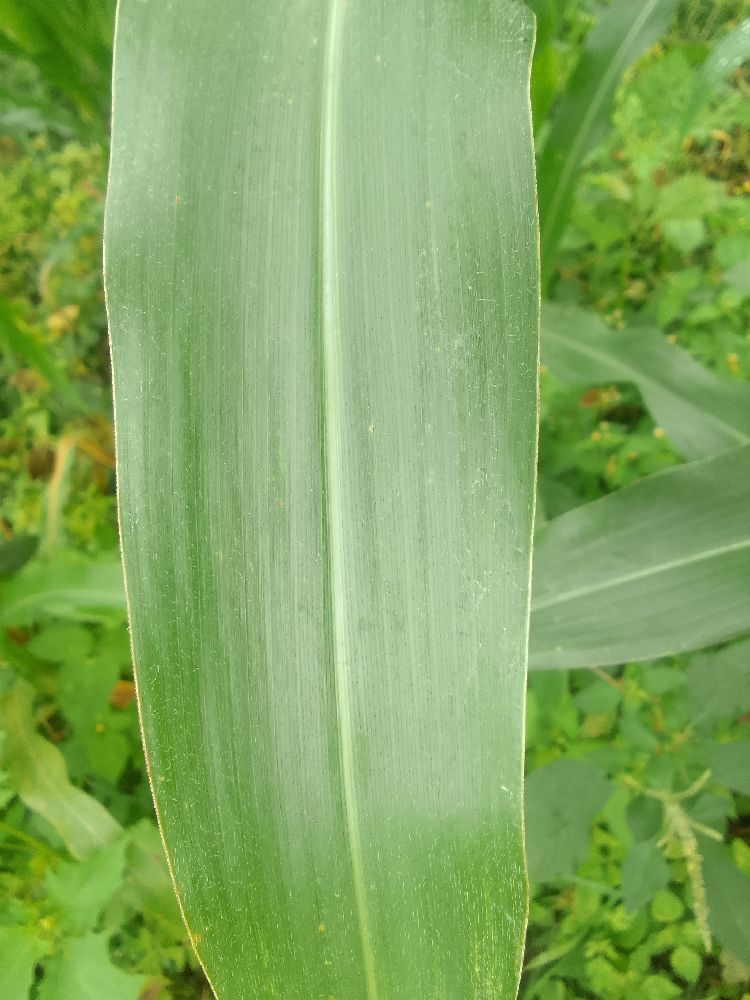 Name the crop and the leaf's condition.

maize, healthy
